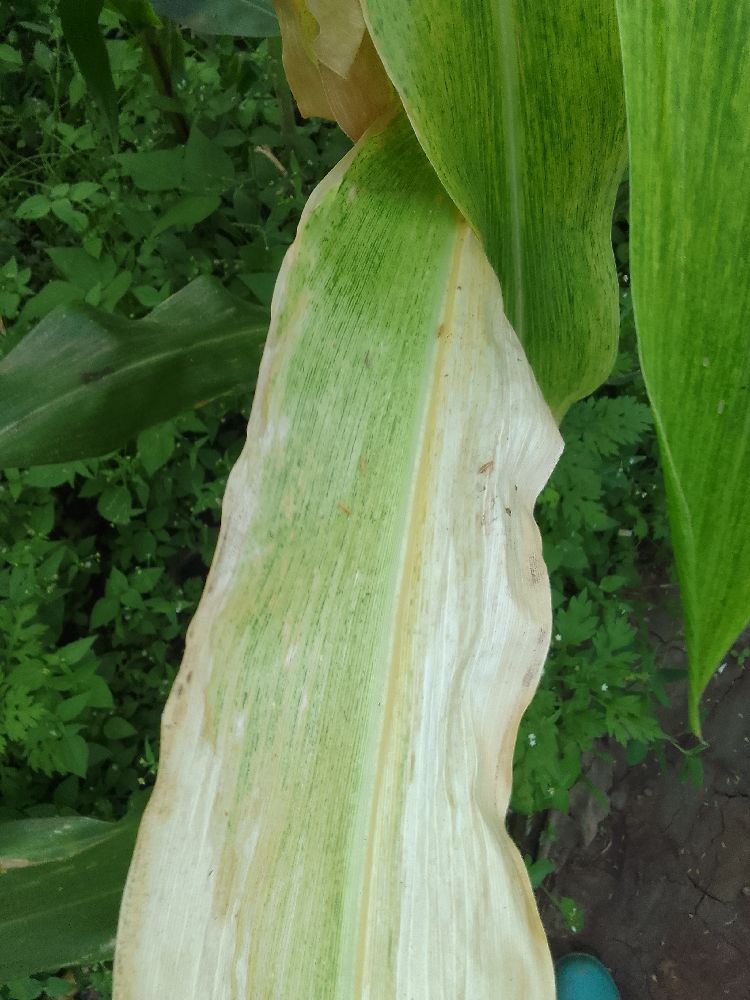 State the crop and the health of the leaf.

maize, maize lethal necrosis
